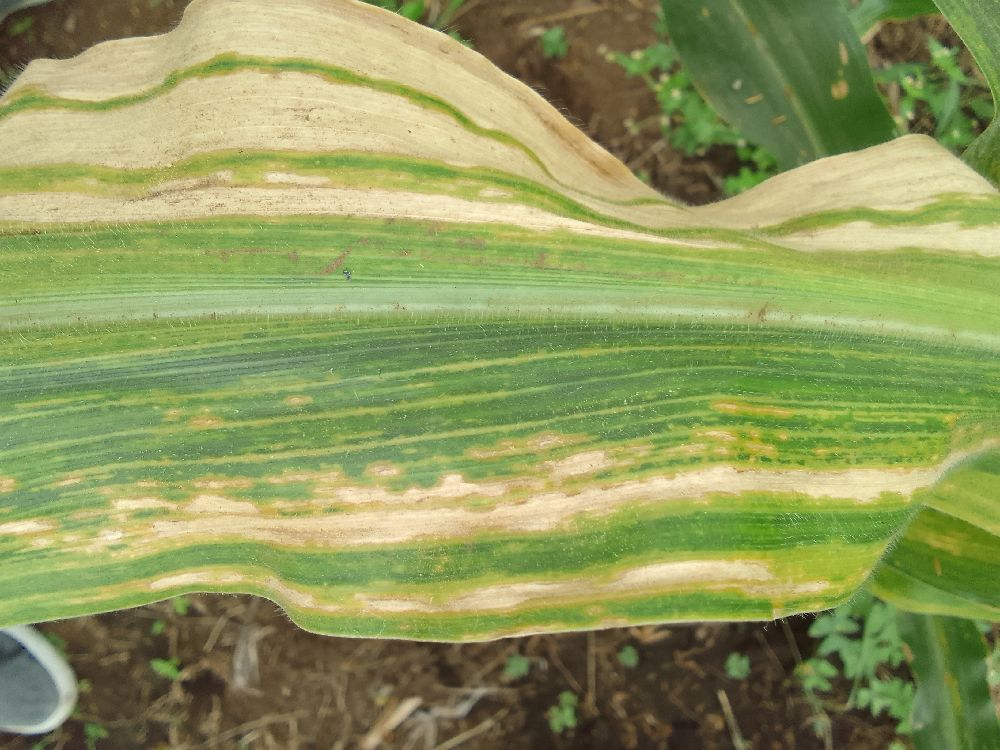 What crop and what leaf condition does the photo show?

maize, maize lethal necrosis
